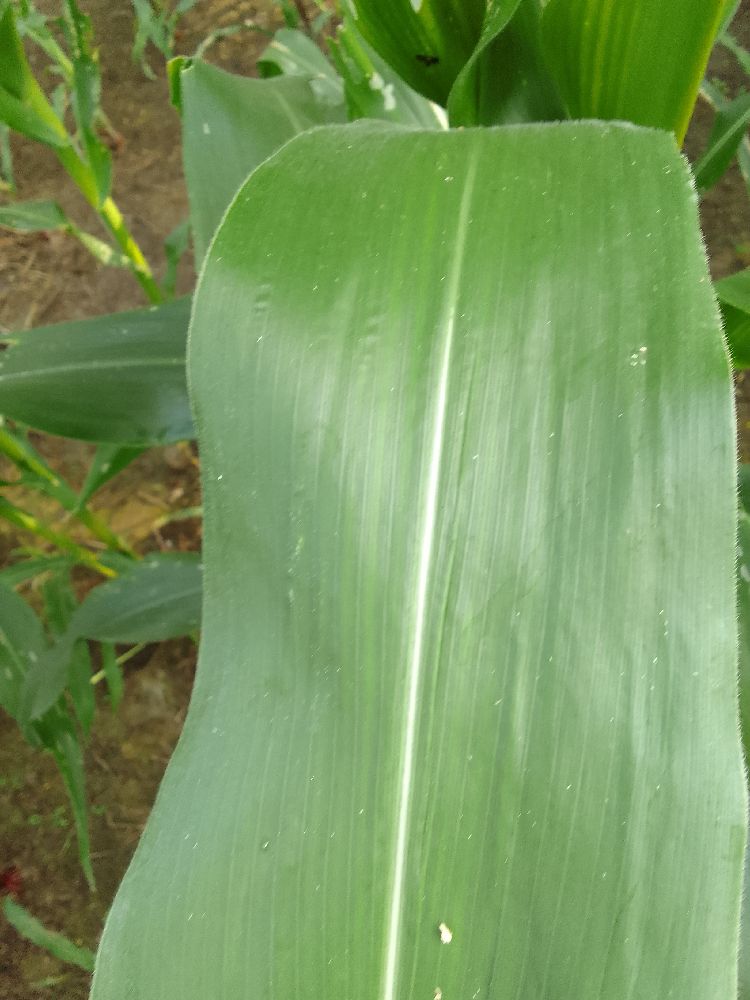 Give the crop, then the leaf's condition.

maize, healthy
